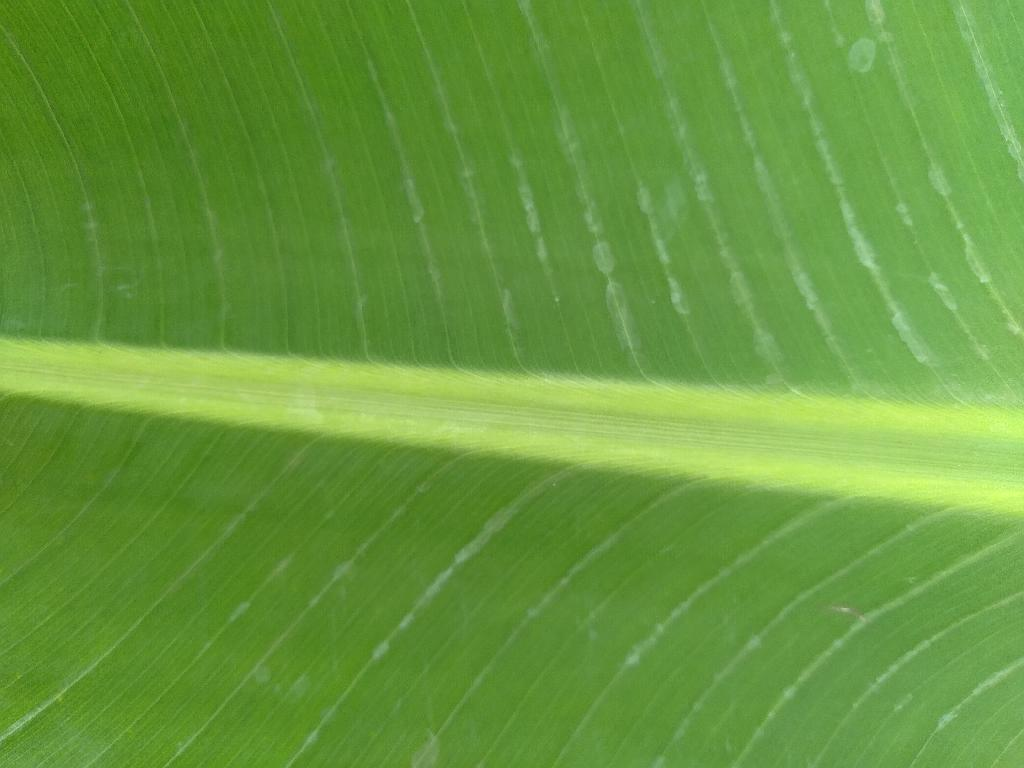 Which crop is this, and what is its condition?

banana, healthy
